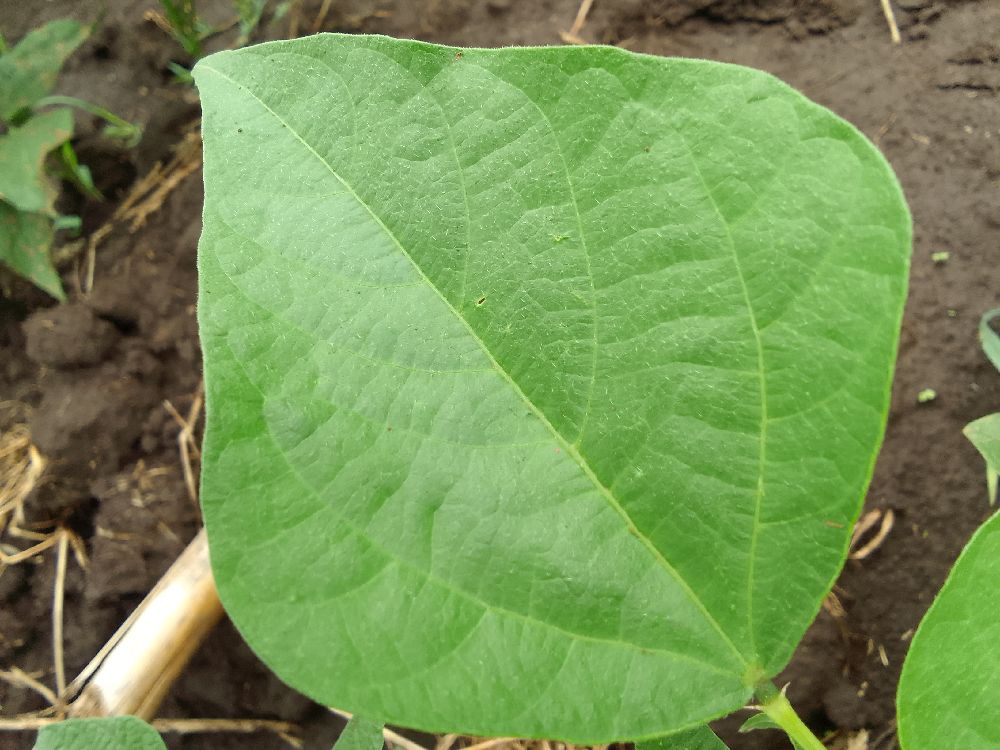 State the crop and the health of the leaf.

common bean, healthy
